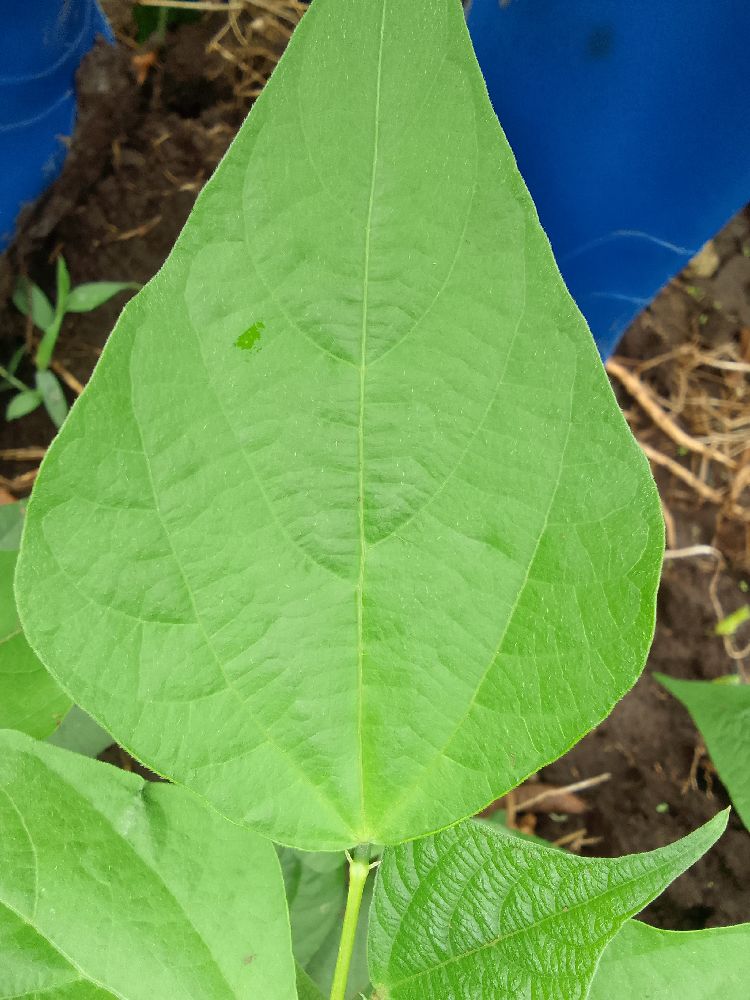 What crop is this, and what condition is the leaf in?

common bean, healthy
